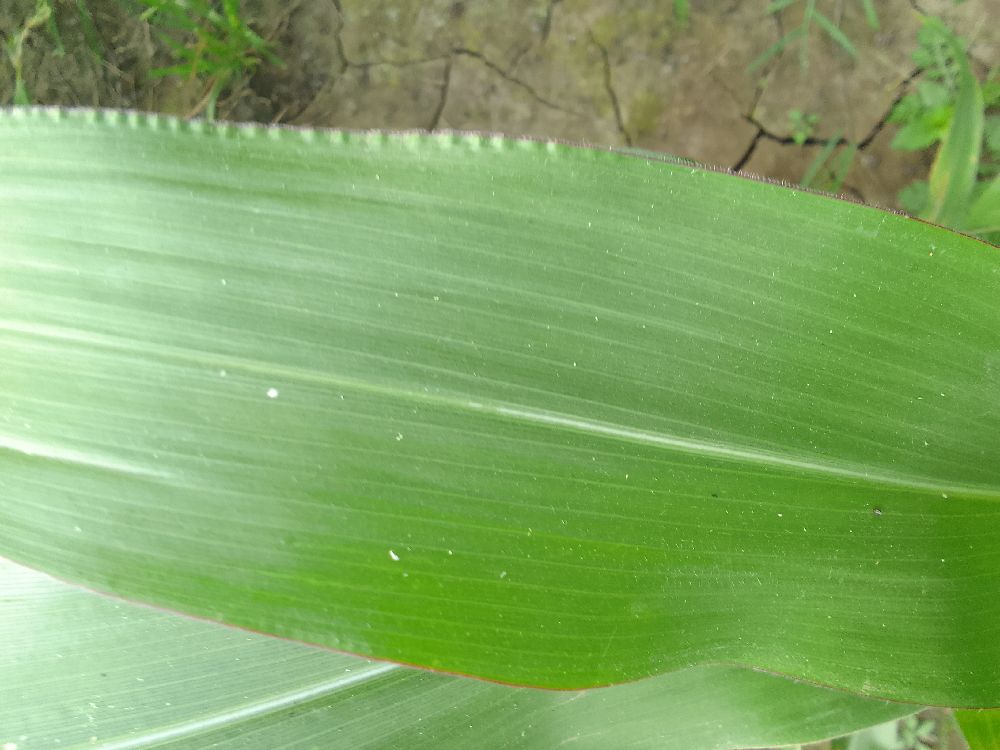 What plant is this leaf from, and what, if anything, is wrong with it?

maize, healthy
